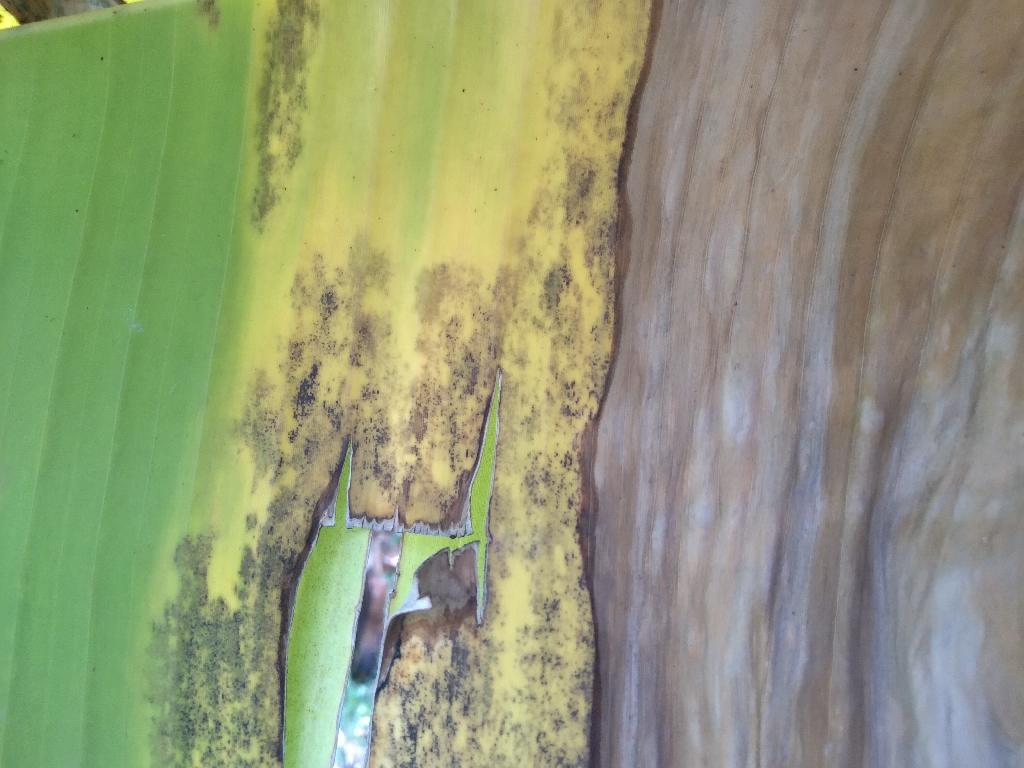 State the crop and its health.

banana, black sigatoka
